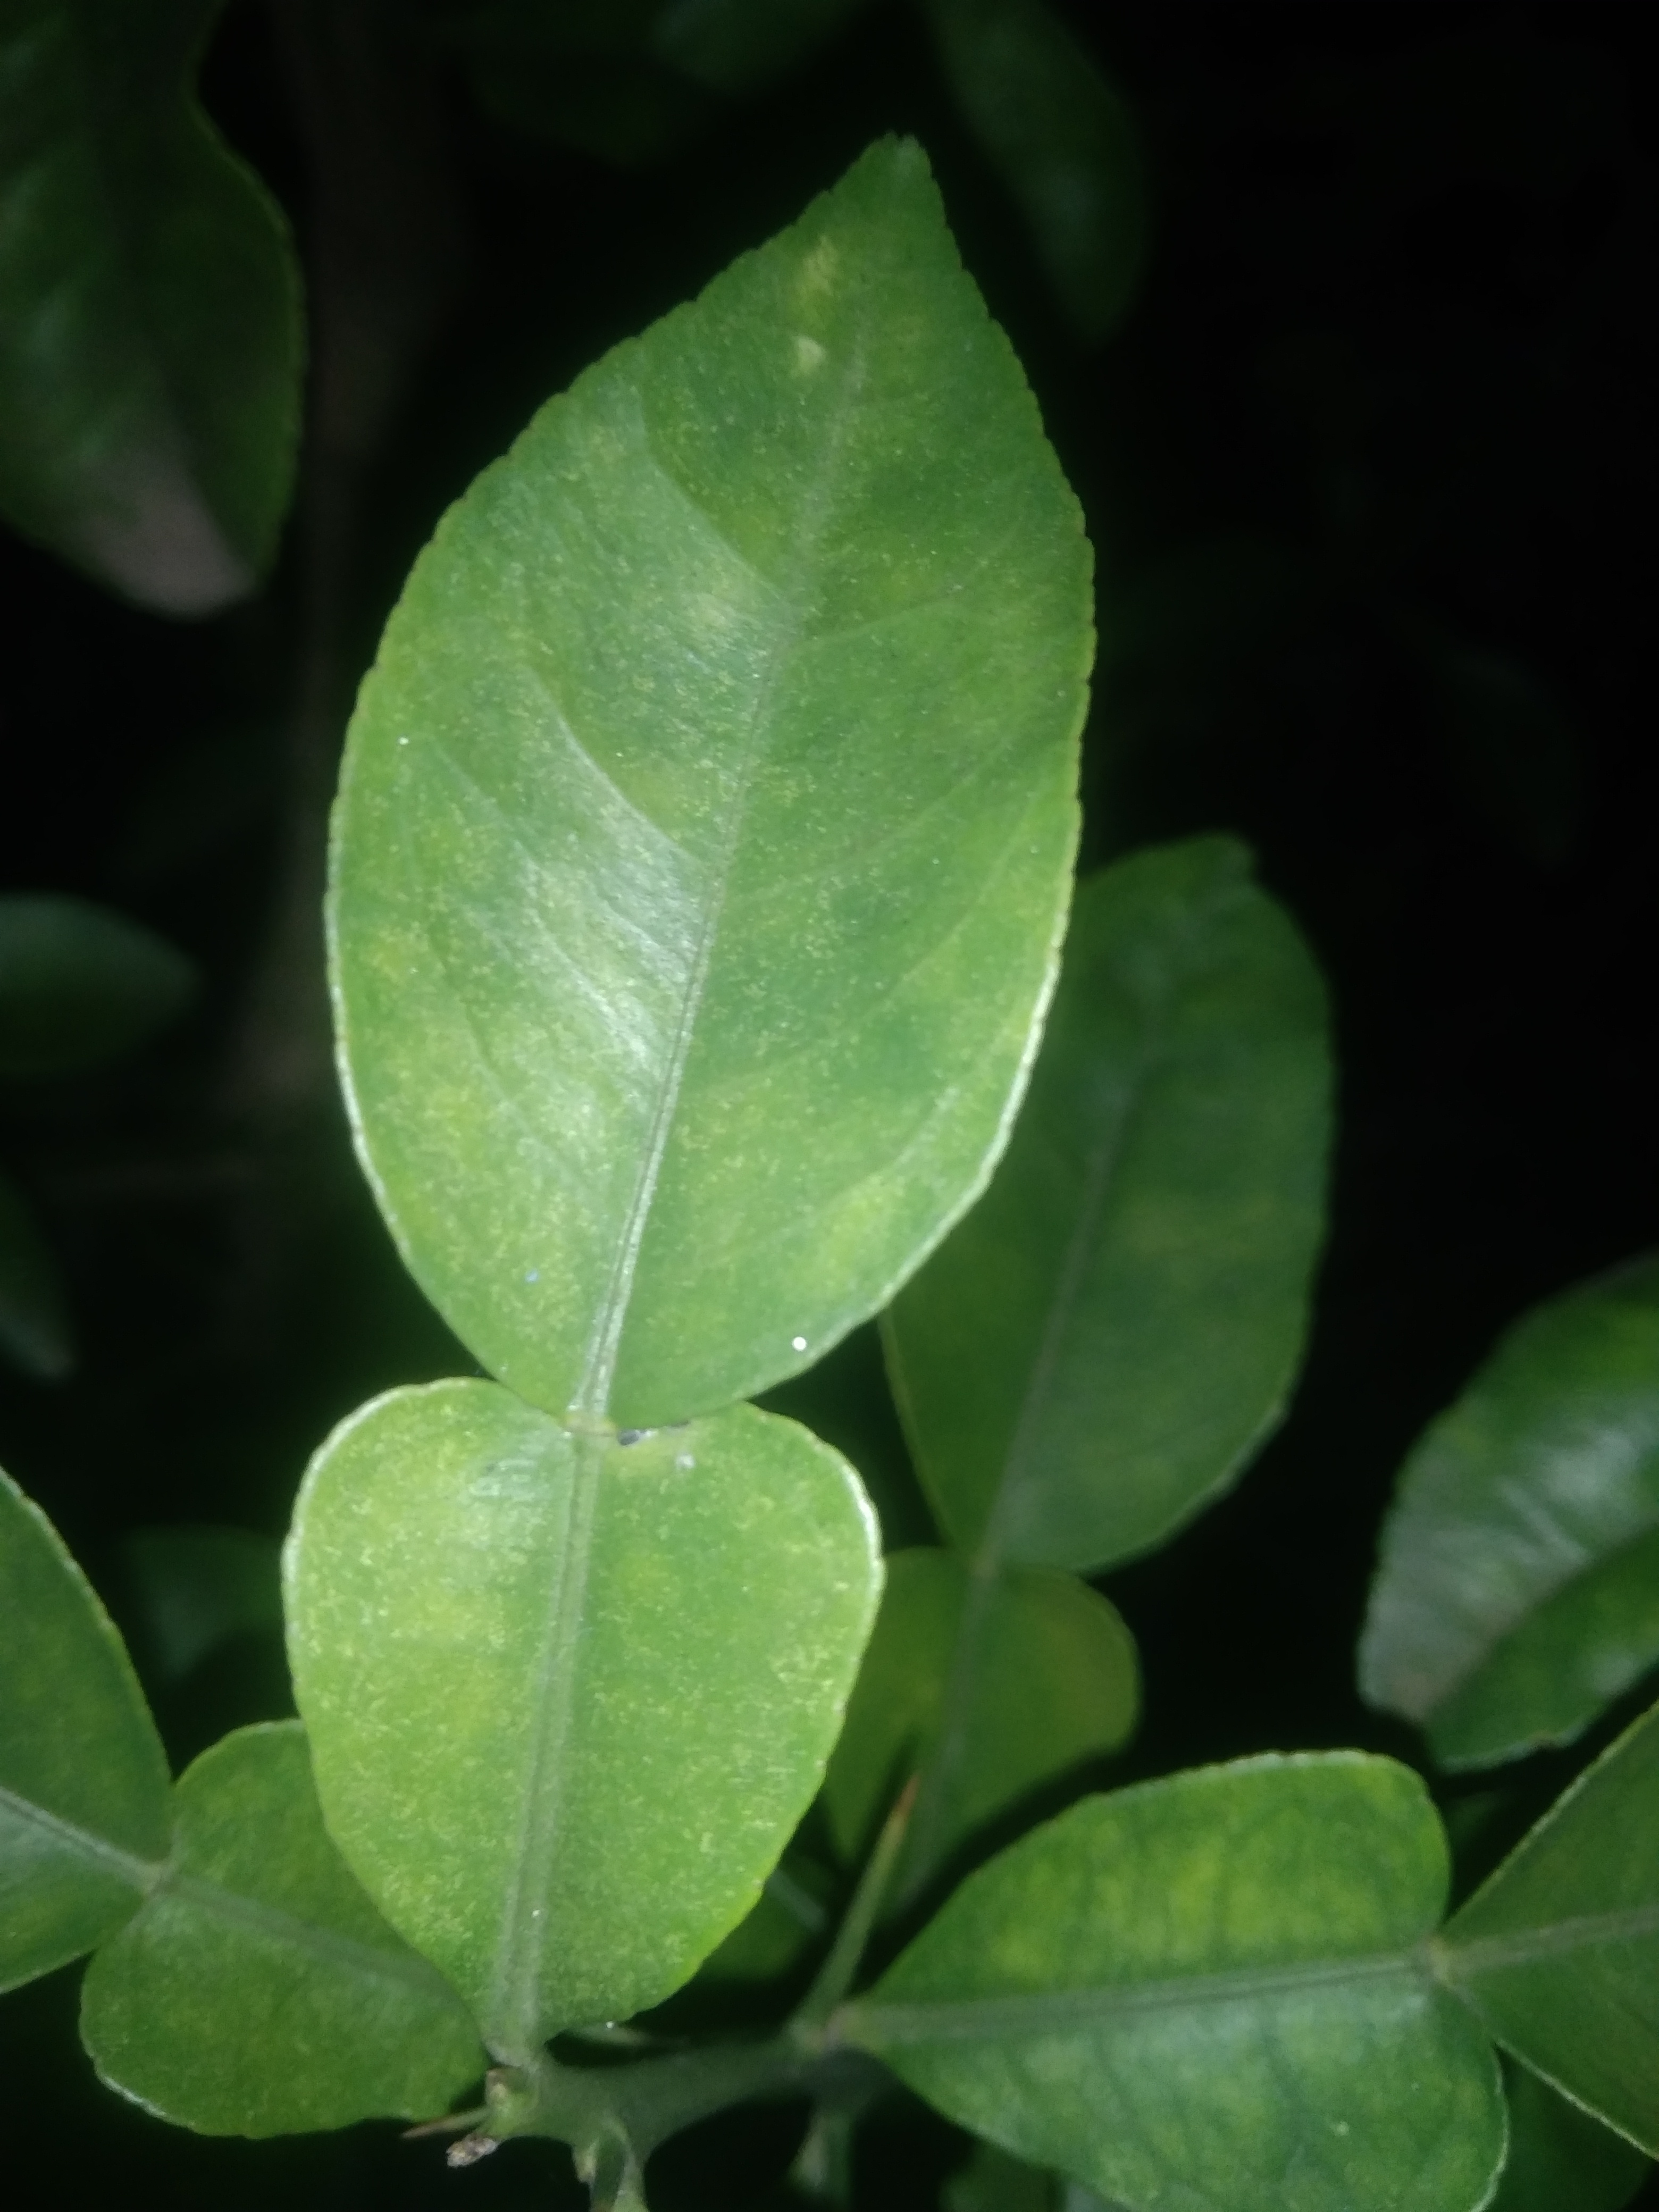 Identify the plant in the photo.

lemon
